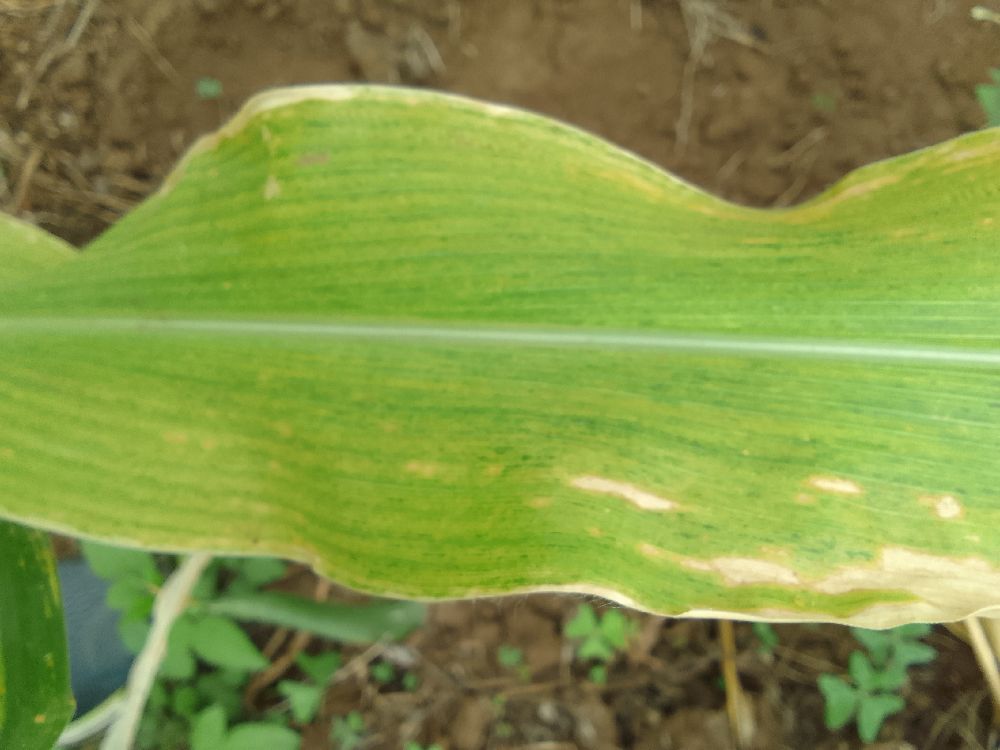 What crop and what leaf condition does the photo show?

maize, maize lethal necrosis
